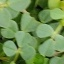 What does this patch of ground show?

unstructured weed
